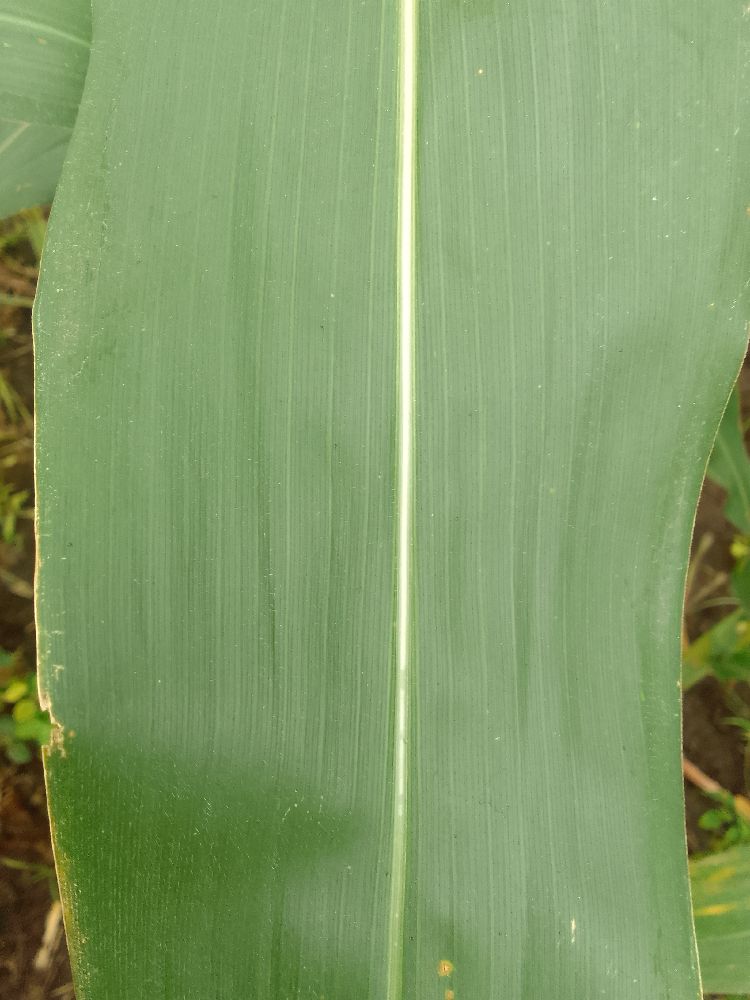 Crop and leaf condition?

maize, healthy
